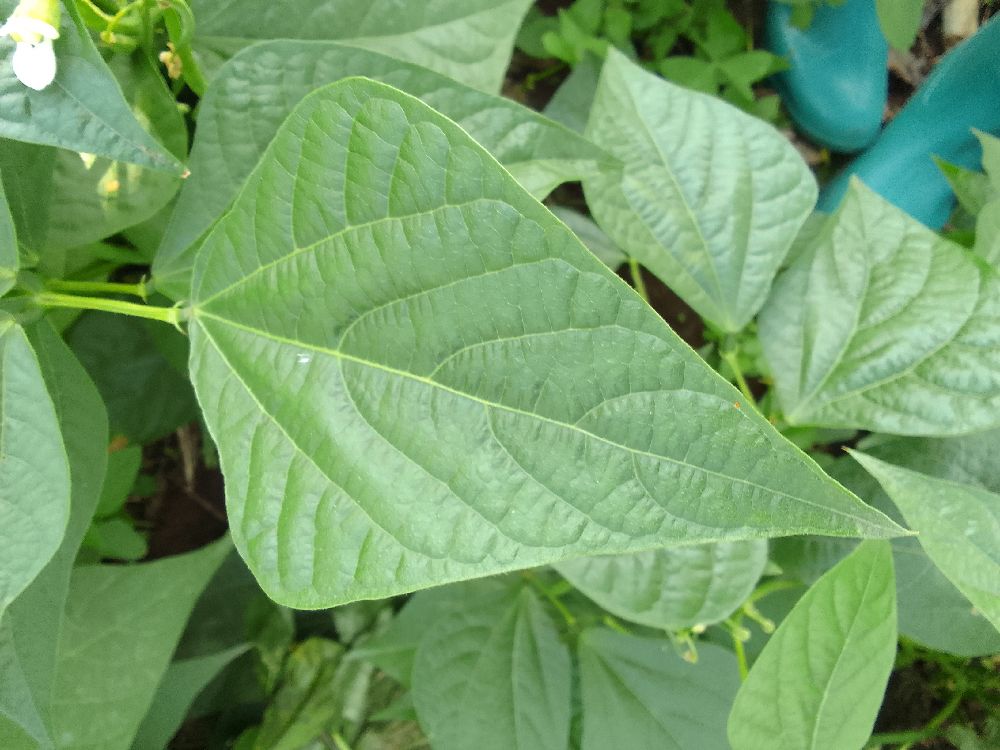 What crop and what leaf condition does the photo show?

common bean, healthy
